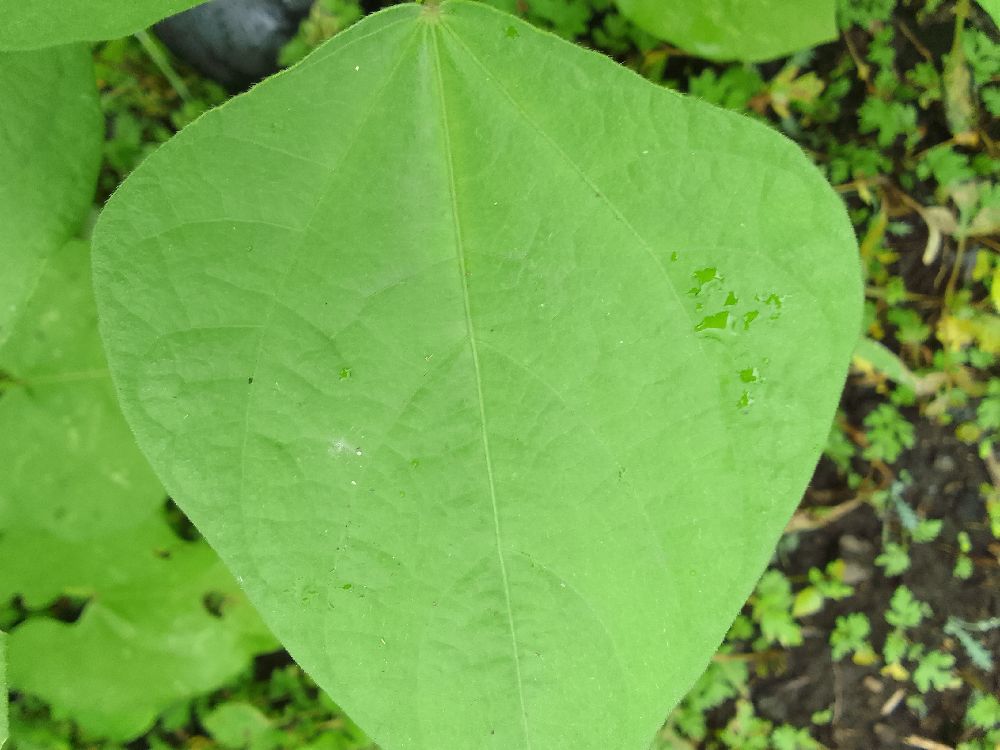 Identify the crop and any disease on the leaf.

common bean, healthy
